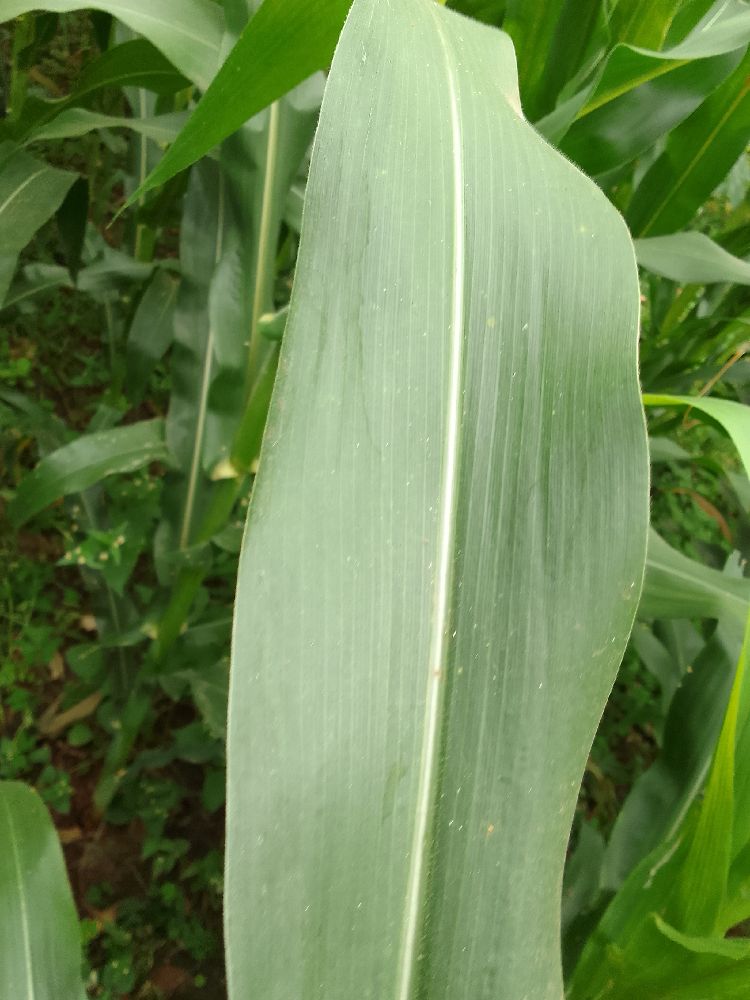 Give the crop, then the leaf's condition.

maize, healthy
